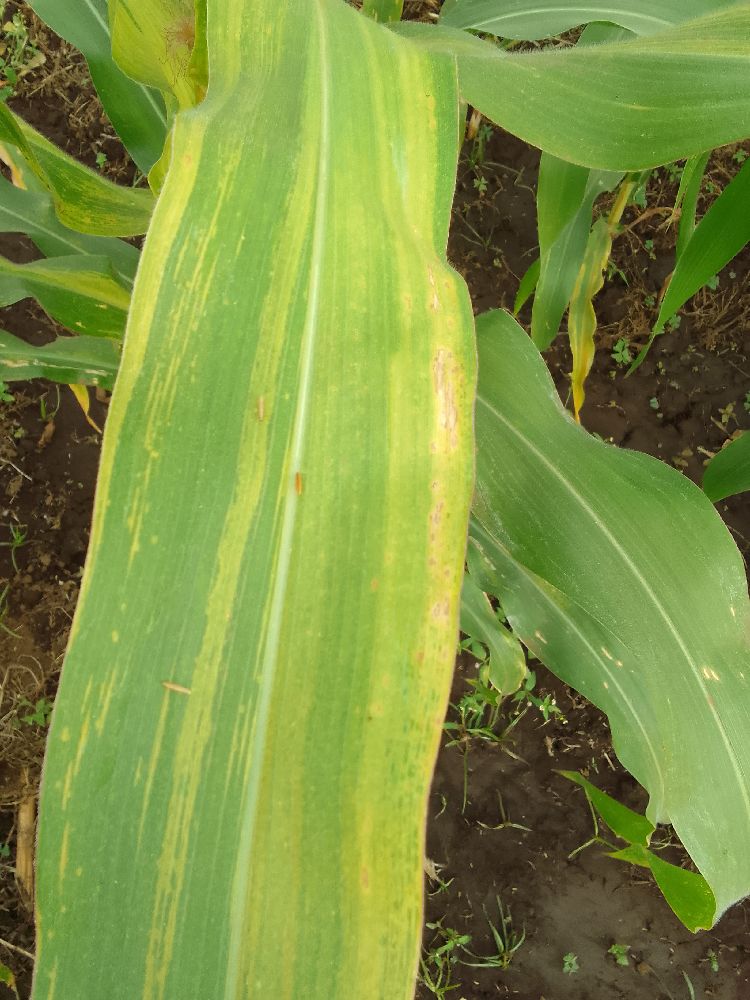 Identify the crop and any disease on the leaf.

maize, maize lethal necrosis
